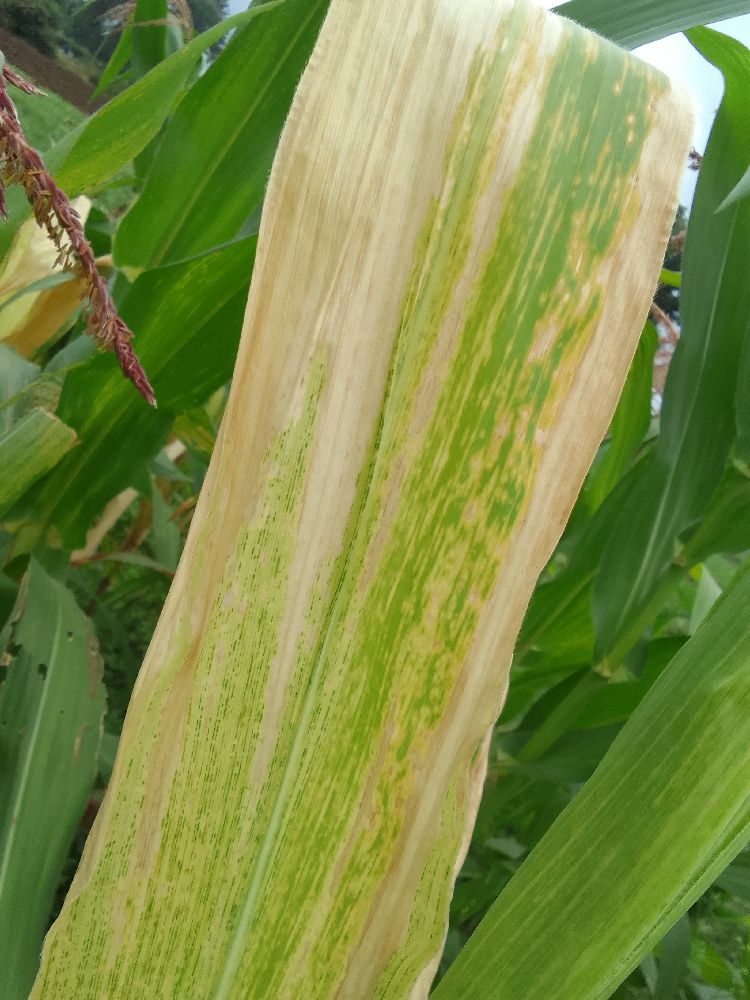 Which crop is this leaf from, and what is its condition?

maize, maize lethal necrosis
